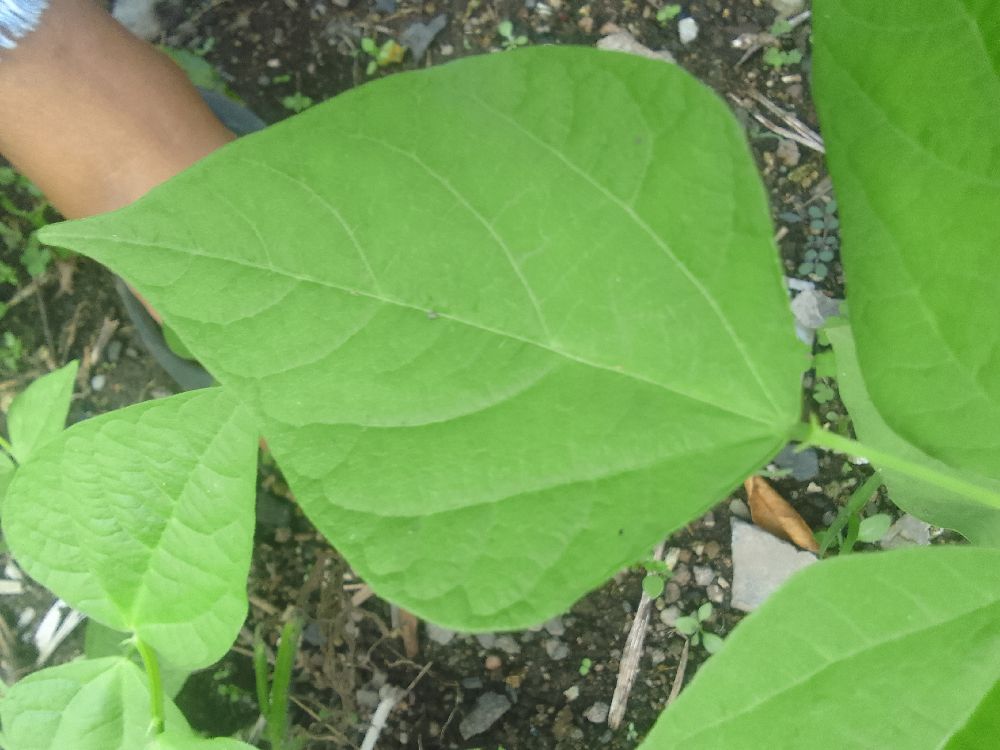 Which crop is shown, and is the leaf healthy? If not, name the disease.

common bean, healthy
